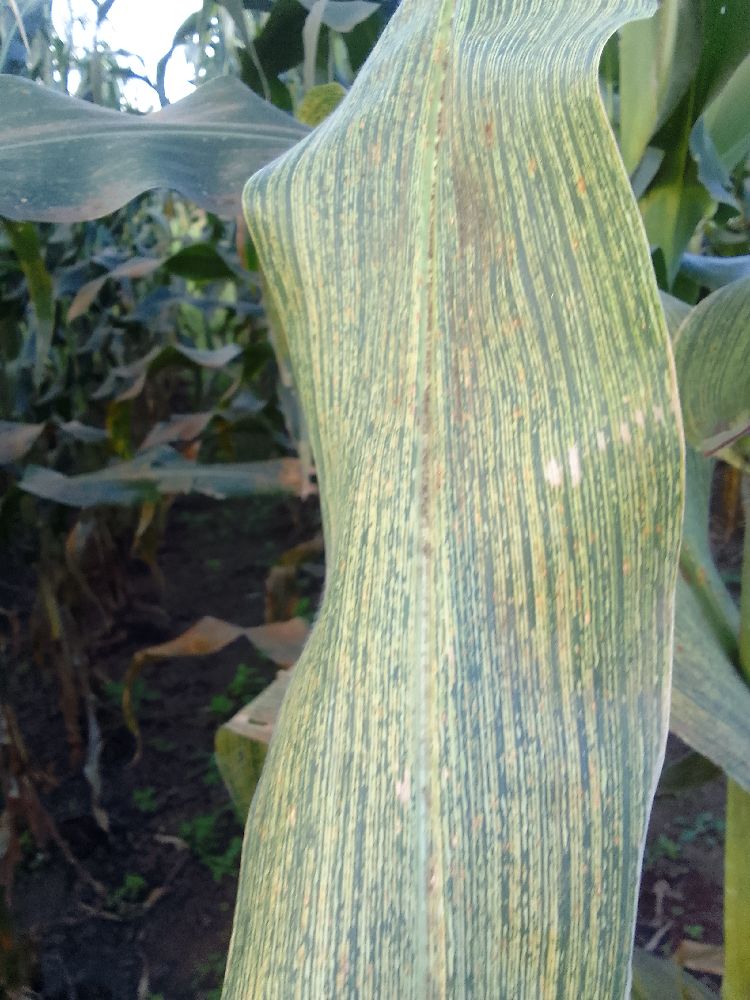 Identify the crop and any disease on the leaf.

maize, maize streak virus
